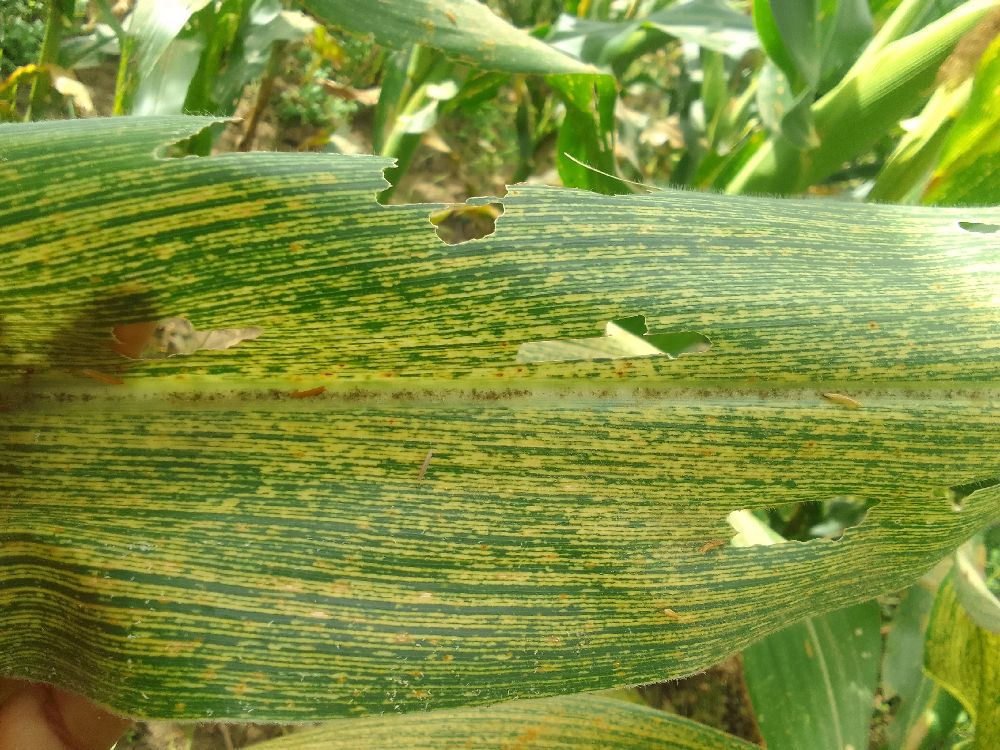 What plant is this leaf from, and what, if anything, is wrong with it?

maize, maize streak virus
